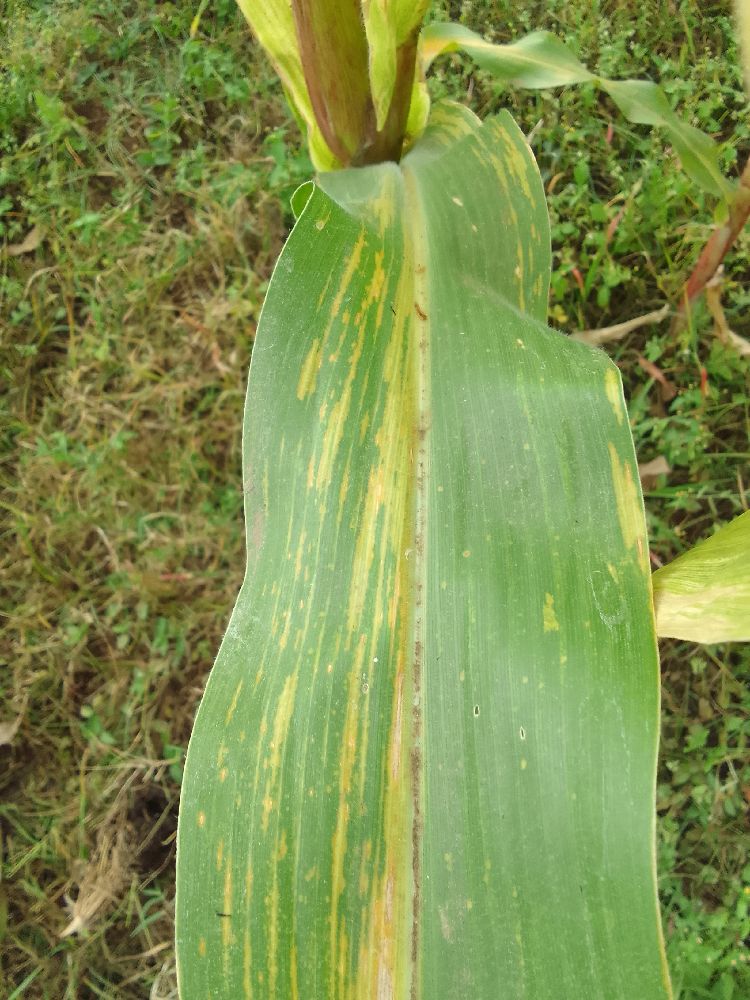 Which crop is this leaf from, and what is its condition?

maize, maize lethal necrosis
